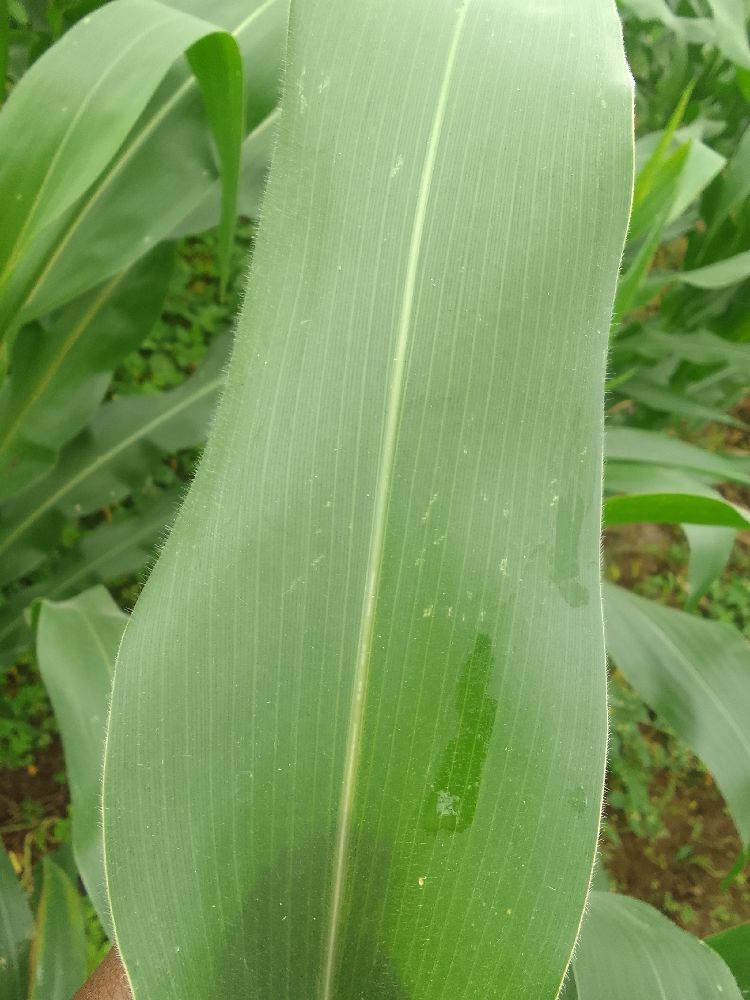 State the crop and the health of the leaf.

maize, healthy
